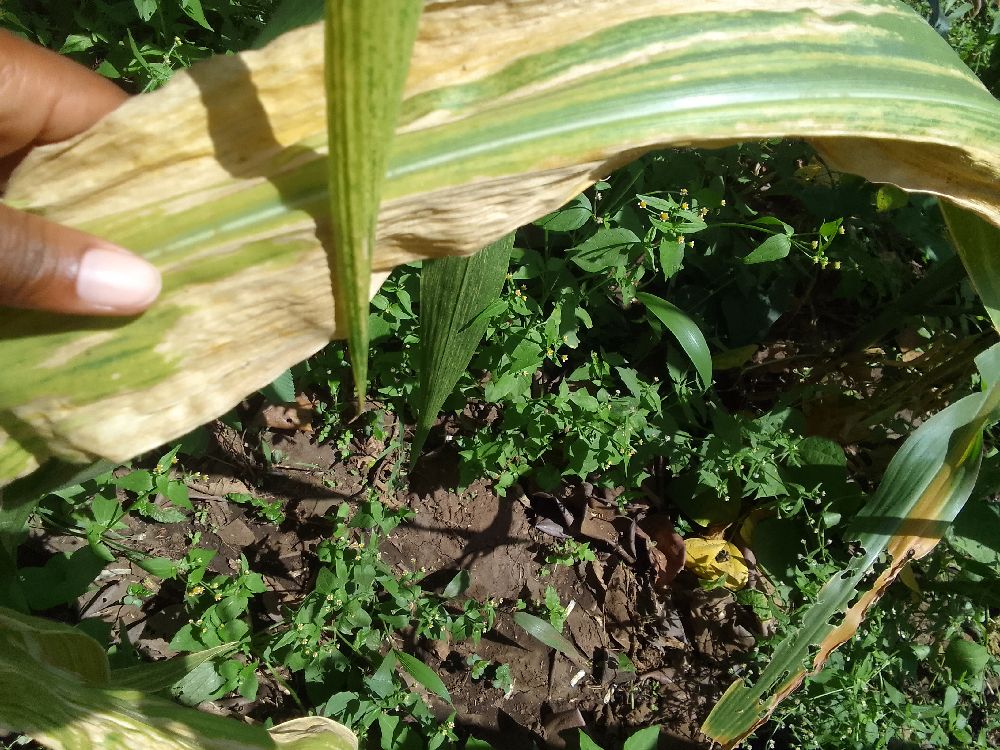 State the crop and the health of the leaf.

maize, maize lethal necrosis
